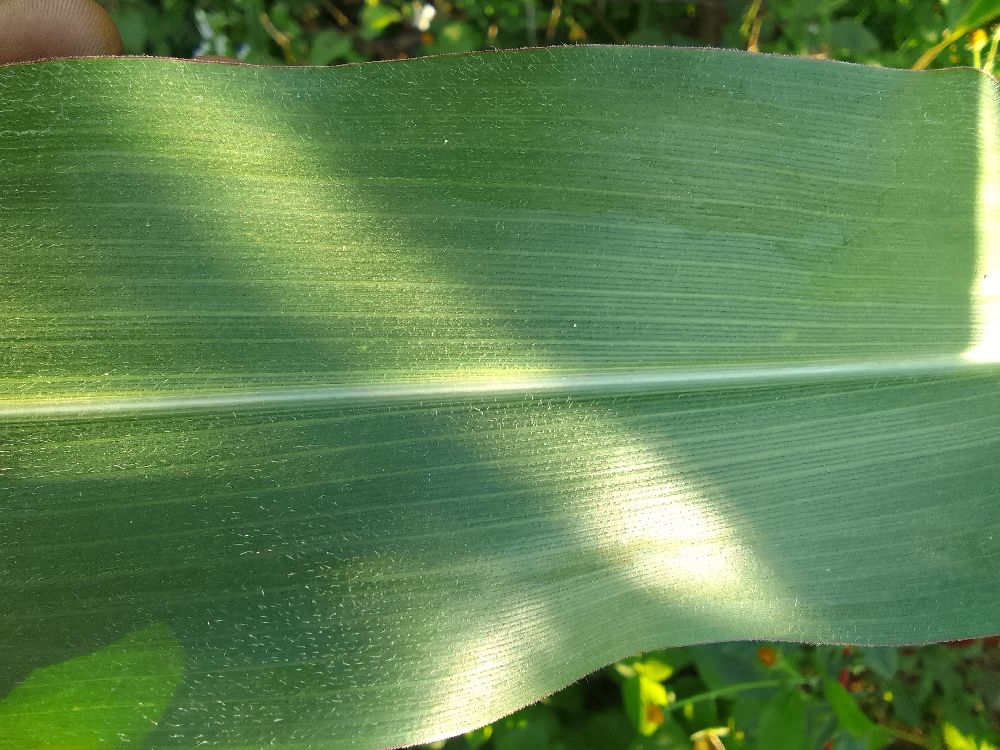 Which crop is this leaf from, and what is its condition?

maize, healthy
